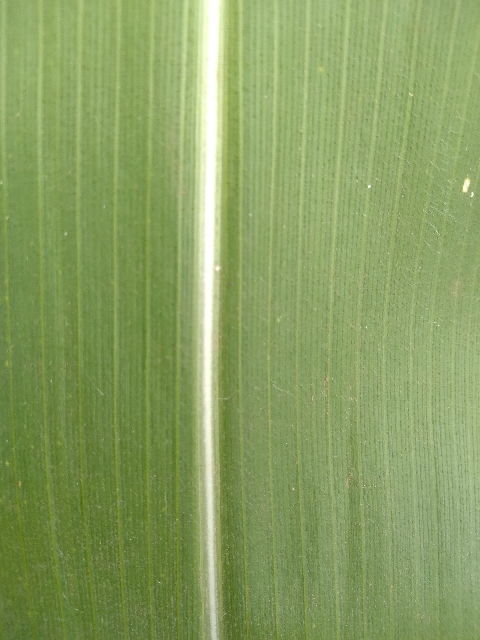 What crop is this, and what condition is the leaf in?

maize, healthy
